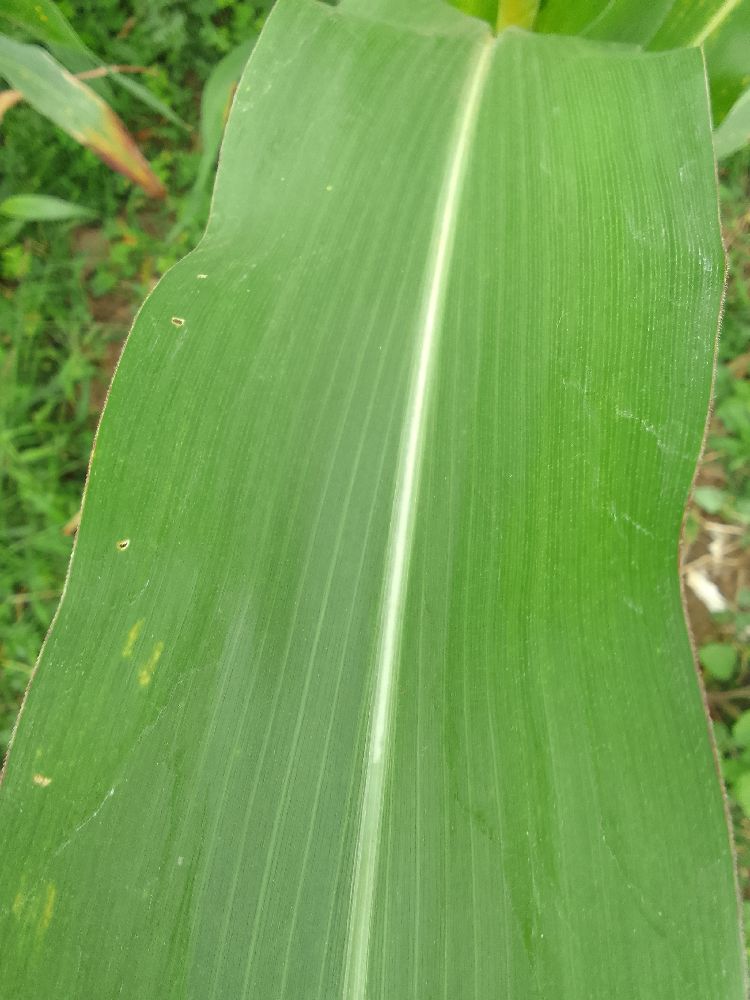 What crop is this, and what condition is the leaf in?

maize, healthy
